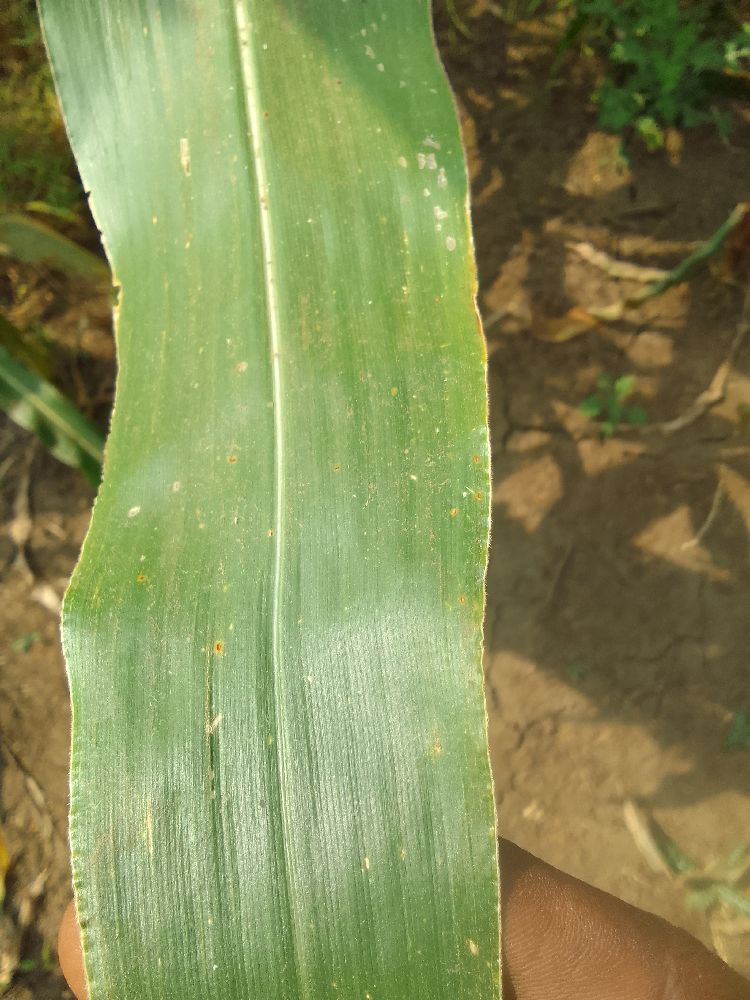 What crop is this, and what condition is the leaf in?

maize, healthy
